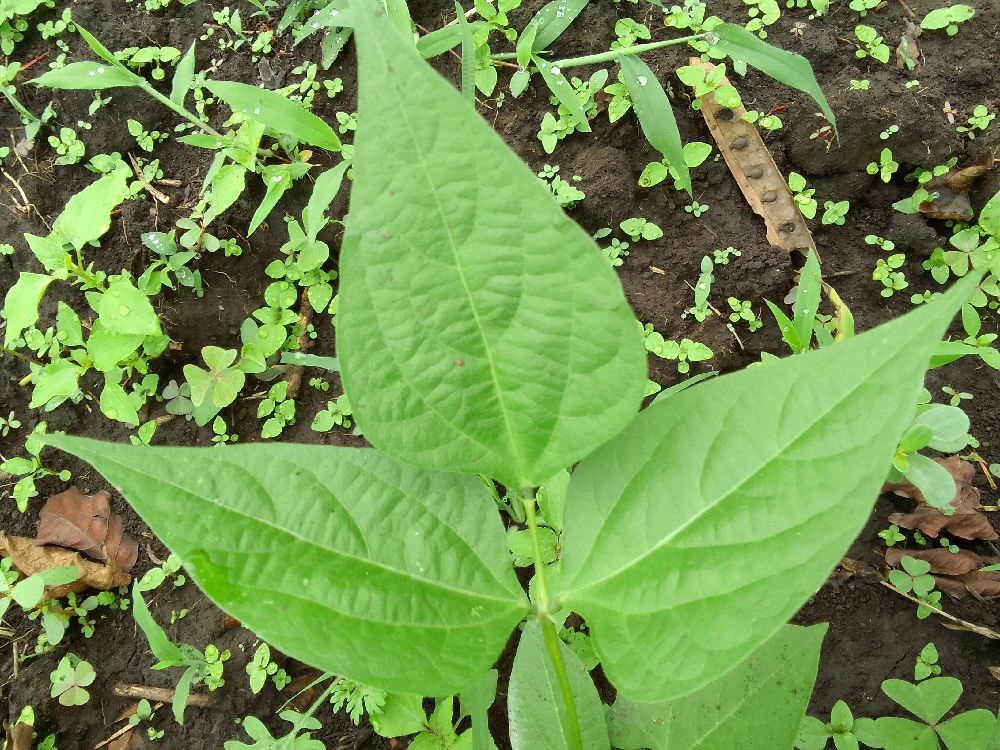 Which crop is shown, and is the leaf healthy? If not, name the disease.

common bean, healthy
